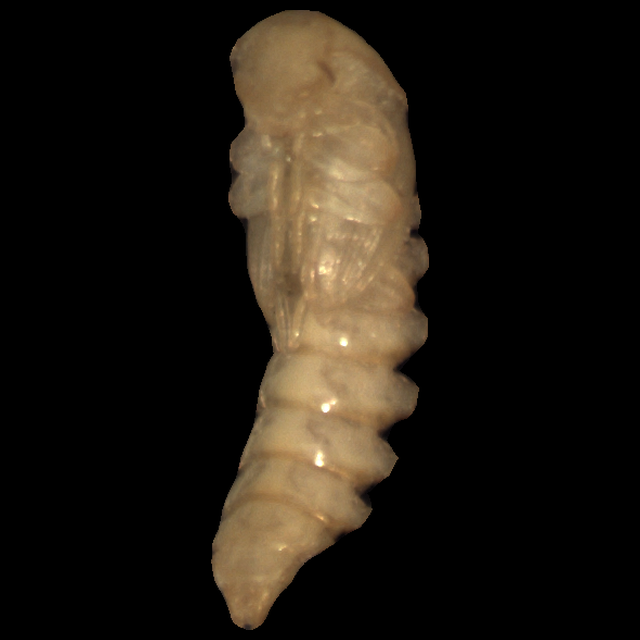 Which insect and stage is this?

mealworm pupa
